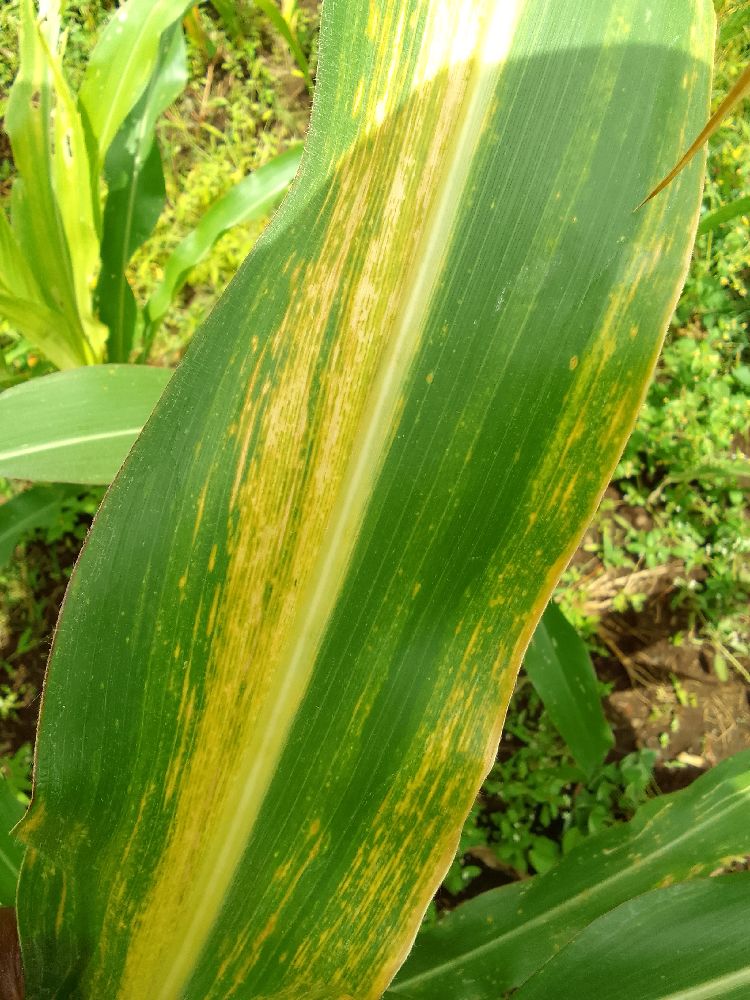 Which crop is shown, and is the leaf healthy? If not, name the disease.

maize, maize lethal necrosis
